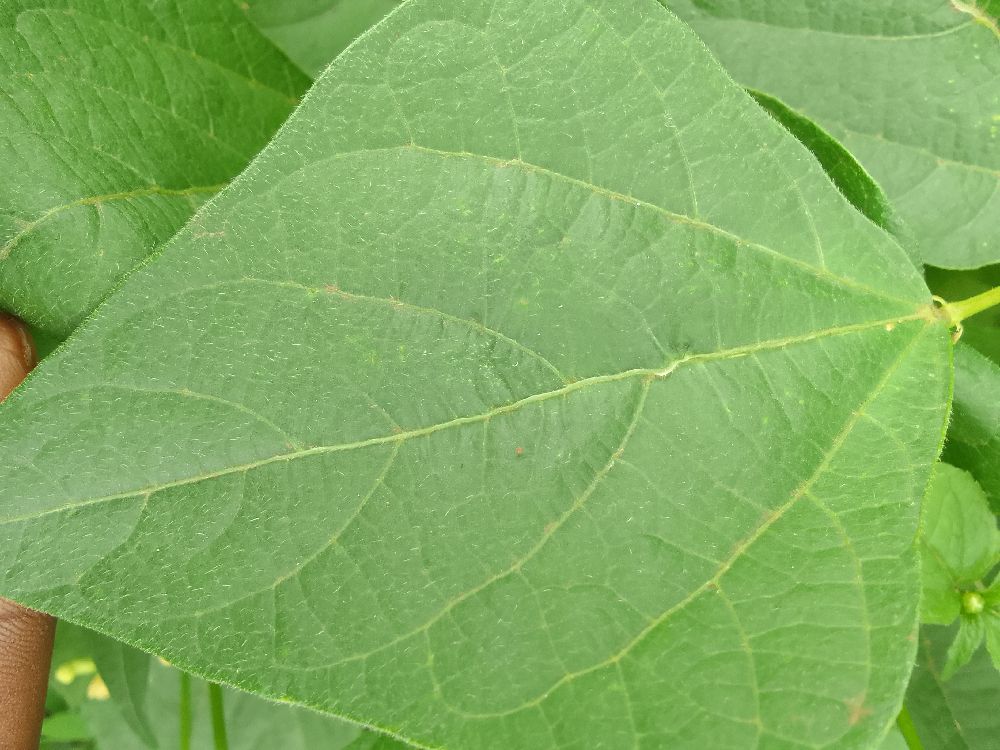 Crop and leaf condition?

common bean, healthy
